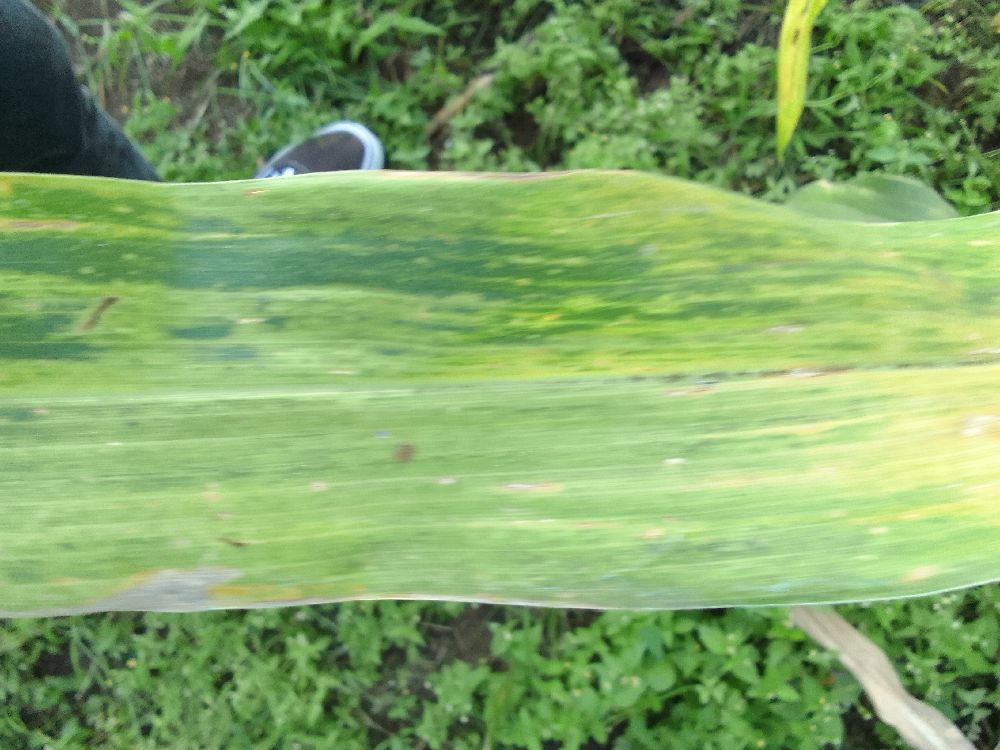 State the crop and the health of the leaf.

maize, maize lethal necrosis
